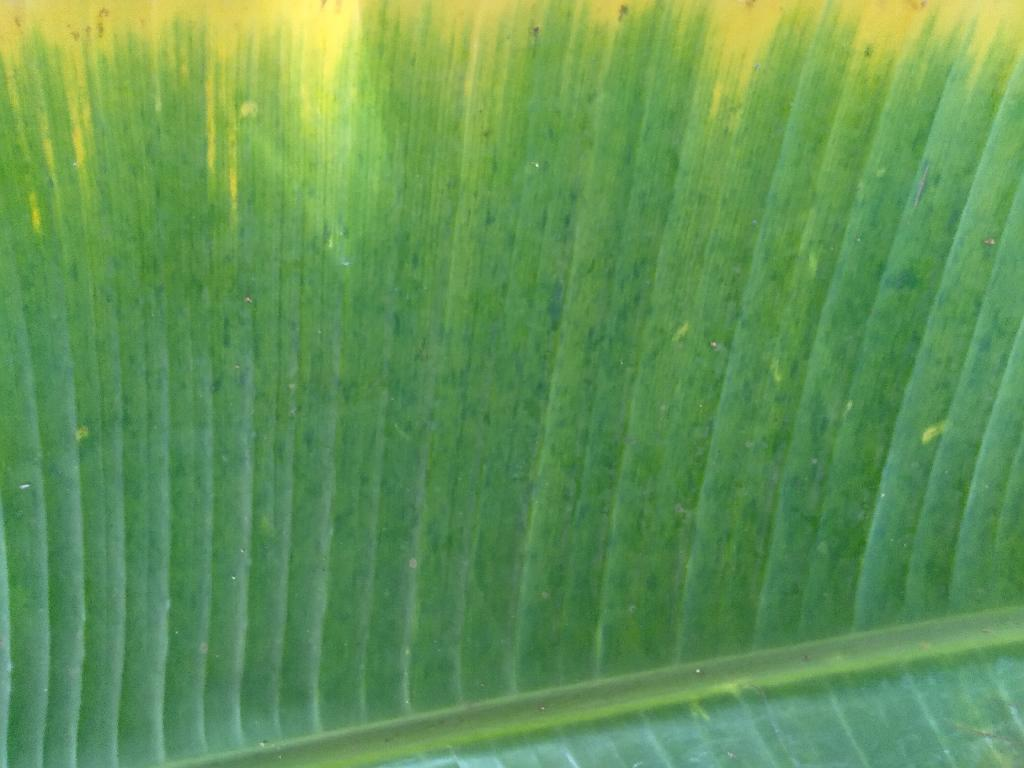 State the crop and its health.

banana, fusarium wilt race 1
